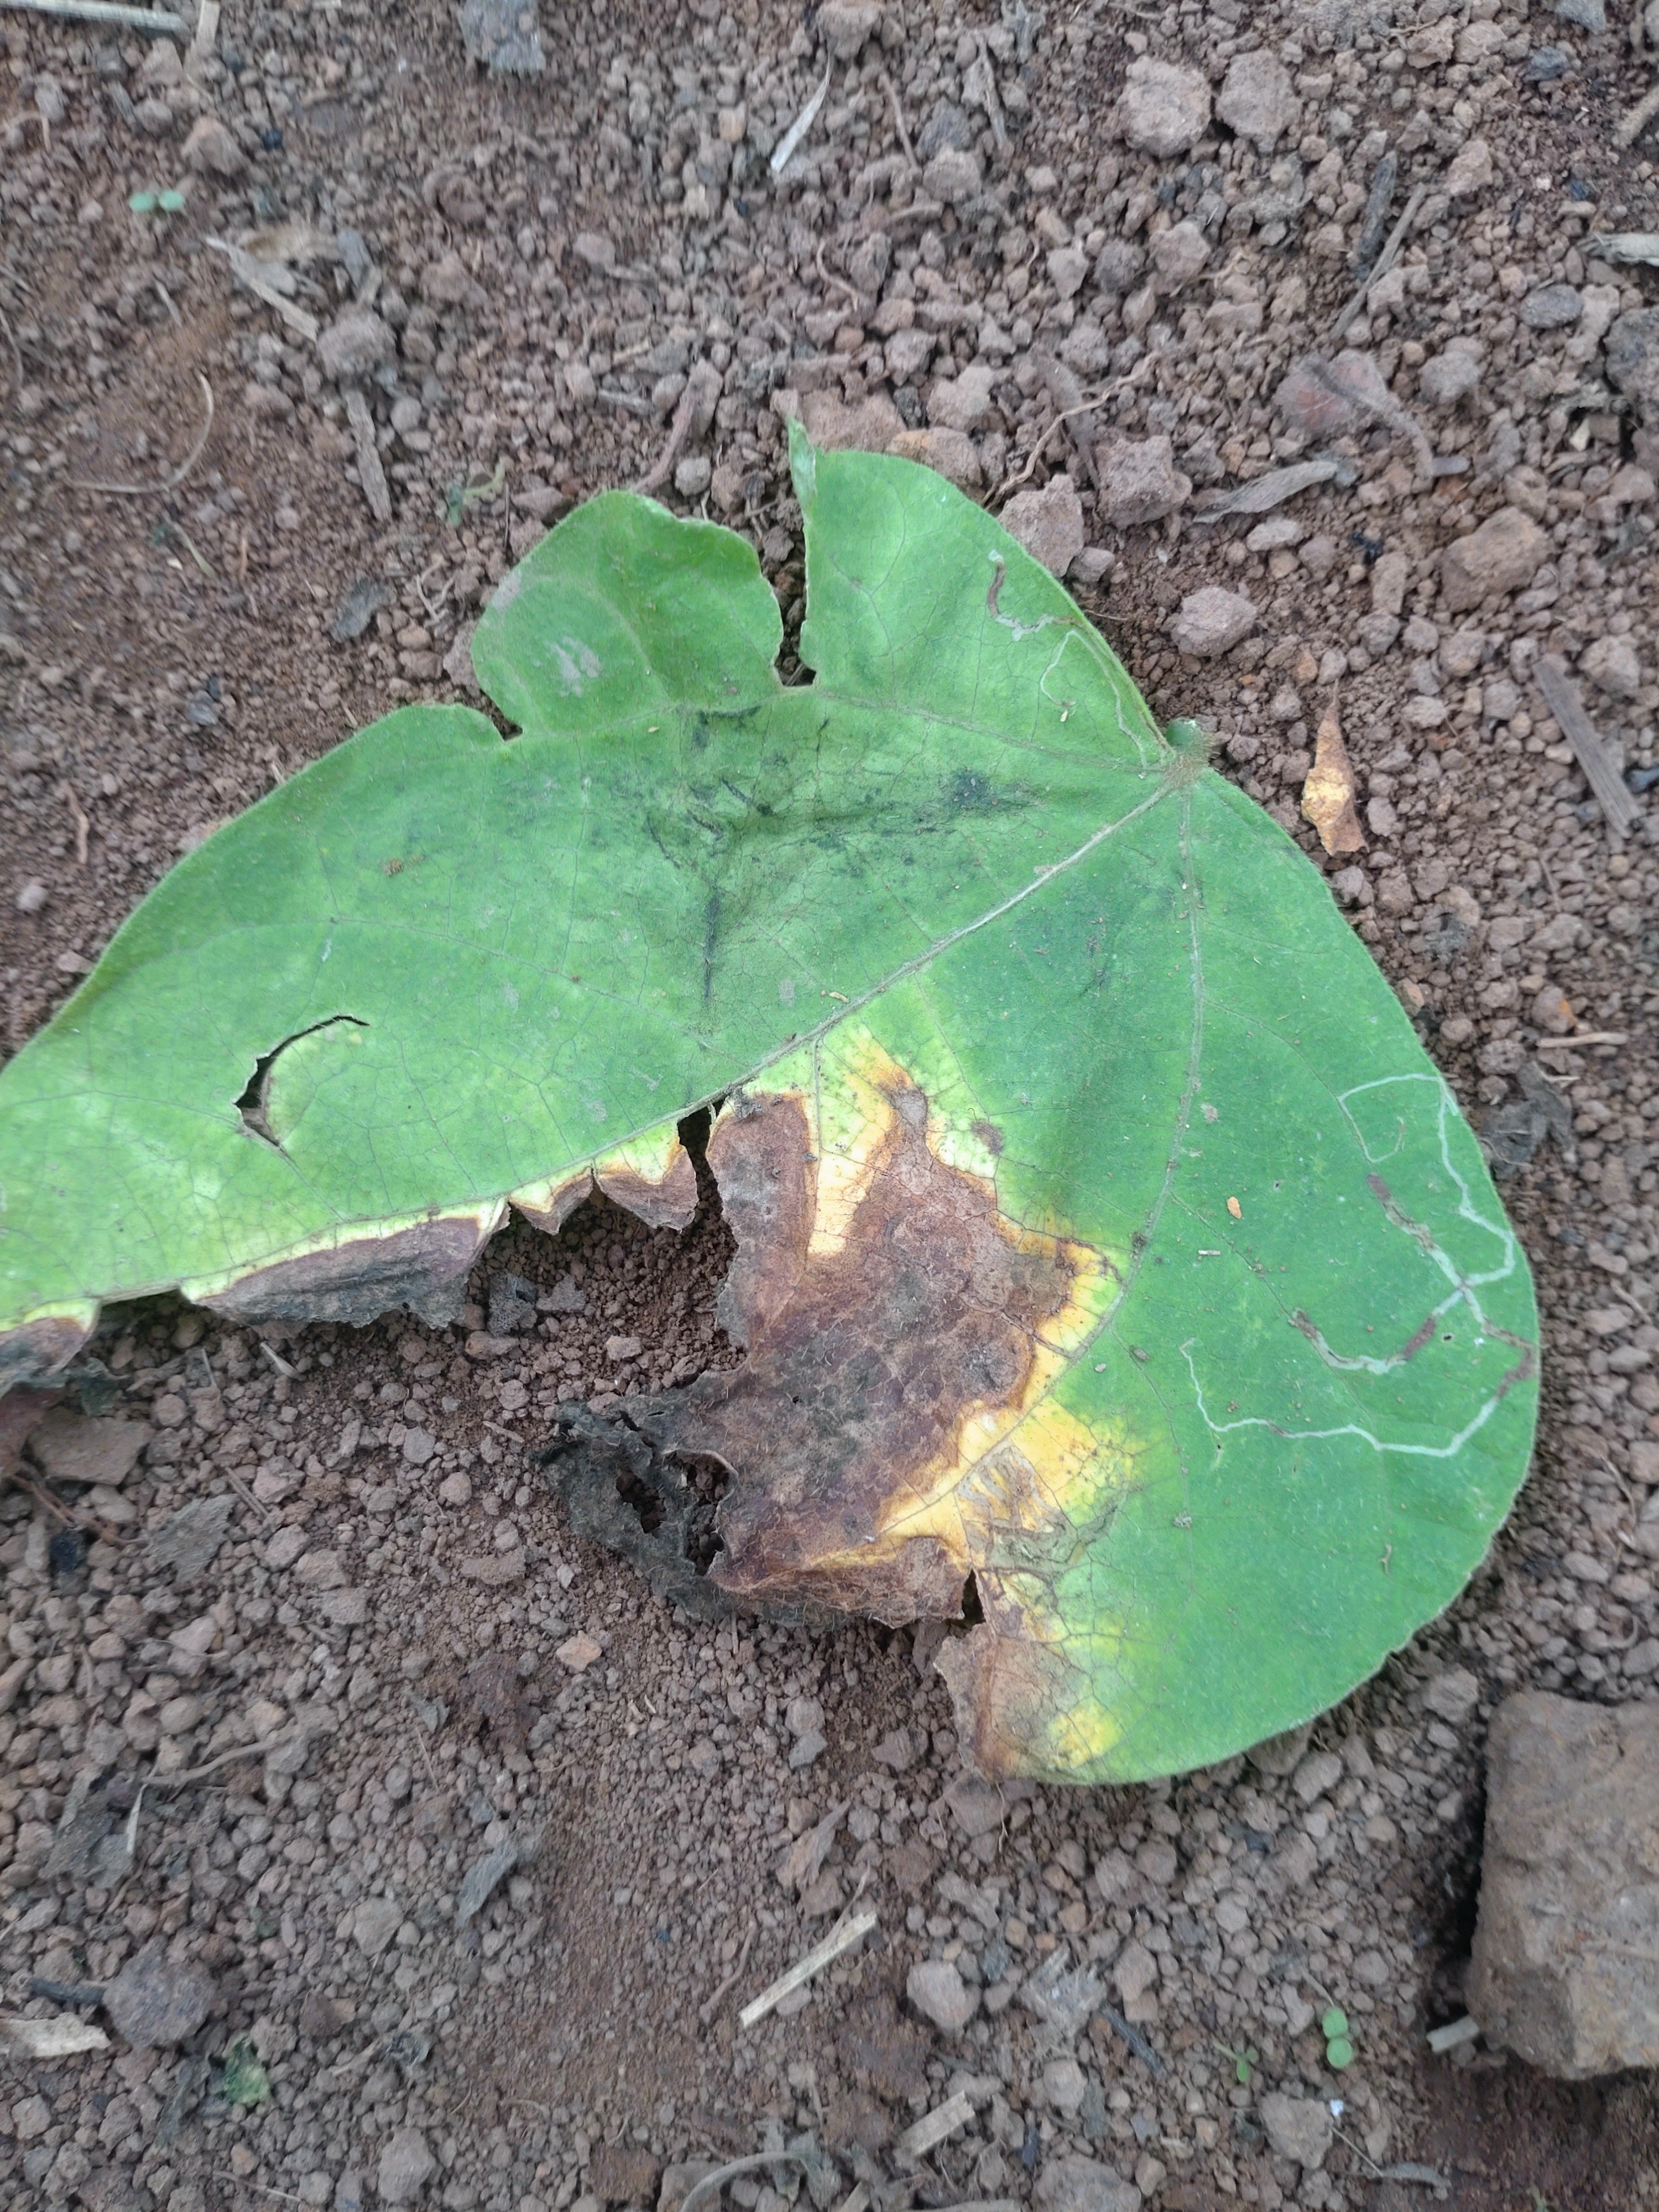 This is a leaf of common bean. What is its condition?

anthracnose
